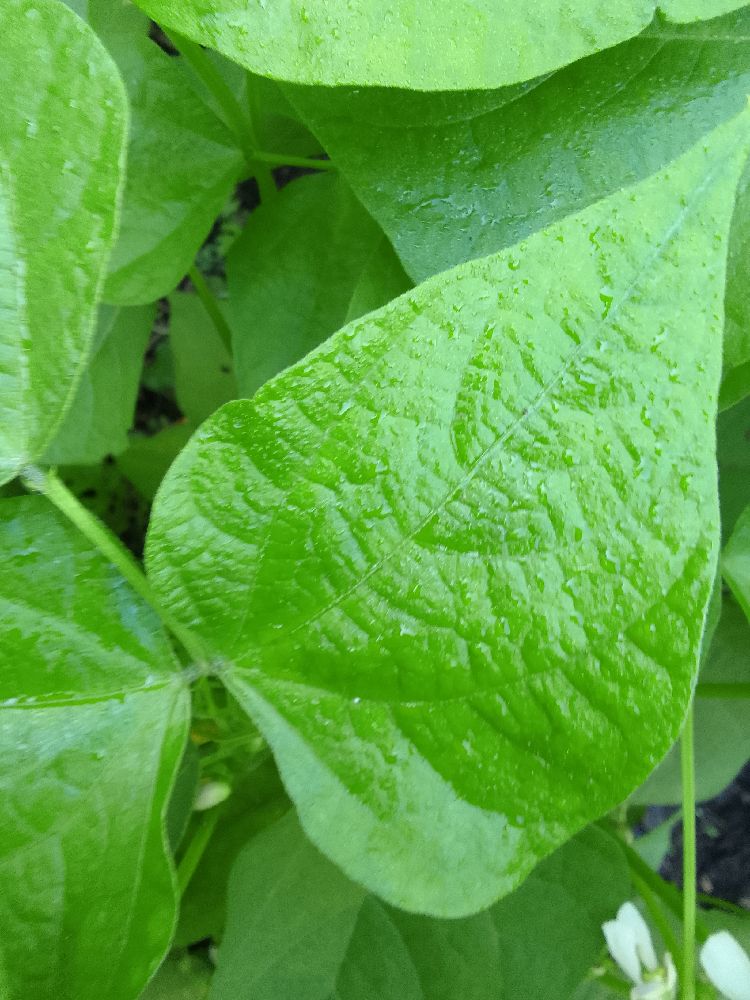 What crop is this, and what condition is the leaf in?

common bean, healthy
